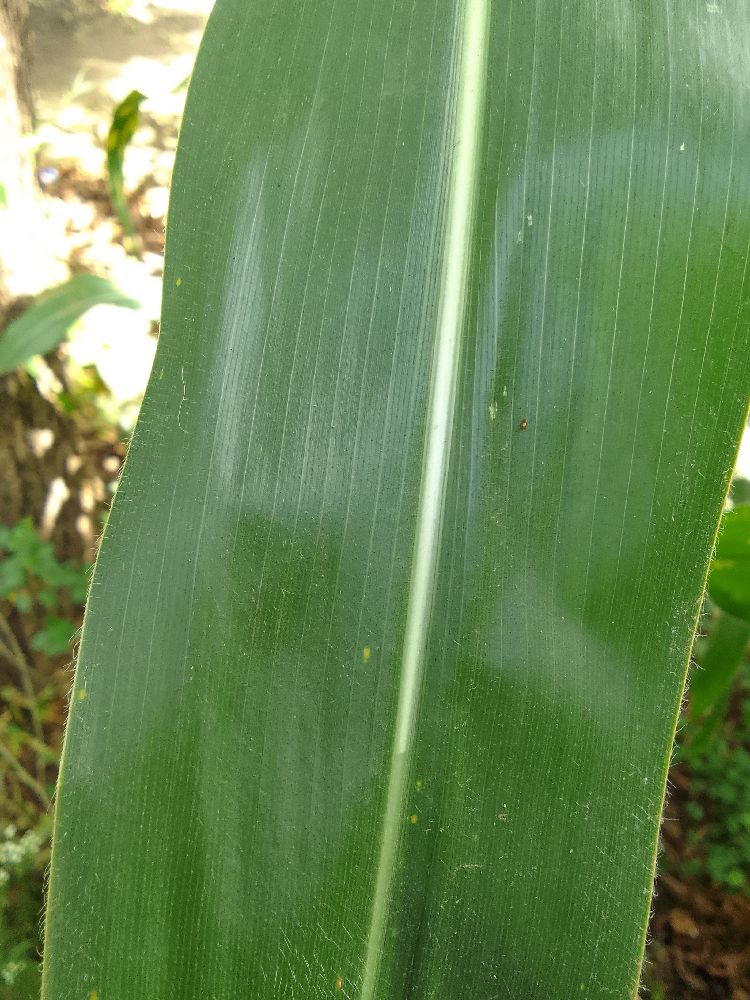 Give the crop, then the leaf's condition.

maize, healthy
